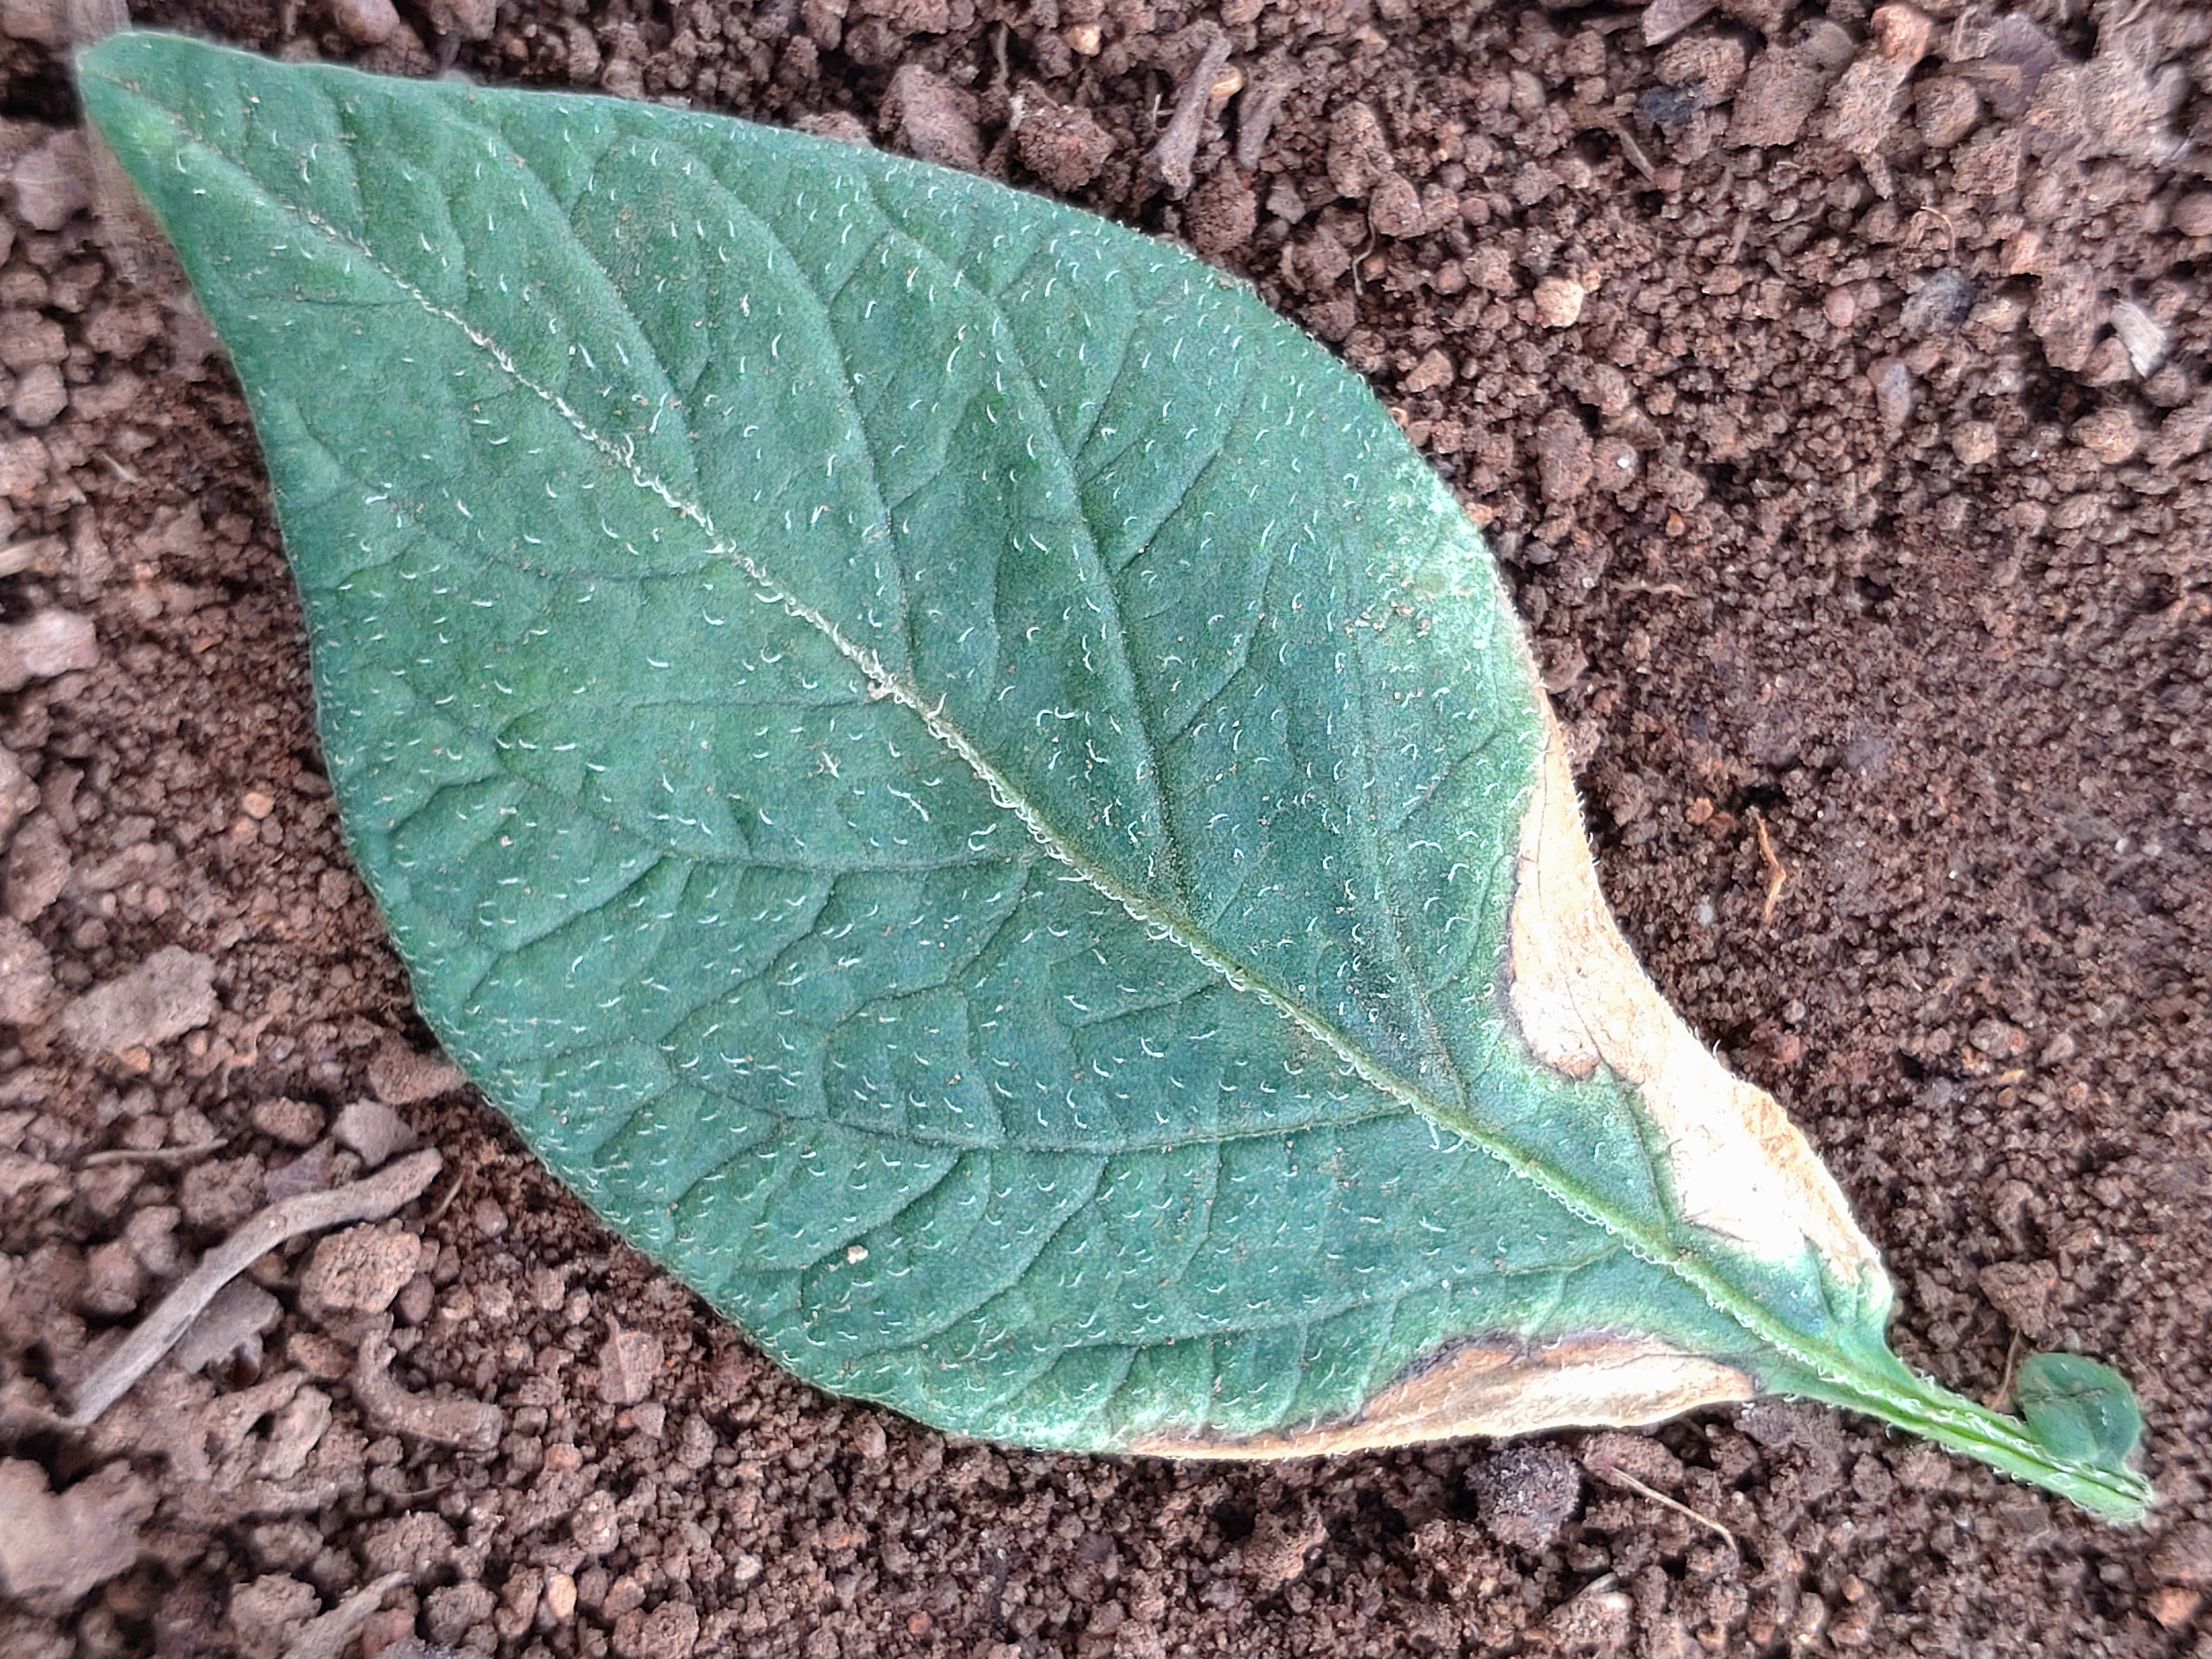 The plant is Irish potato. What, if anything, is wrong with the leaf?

early blight
